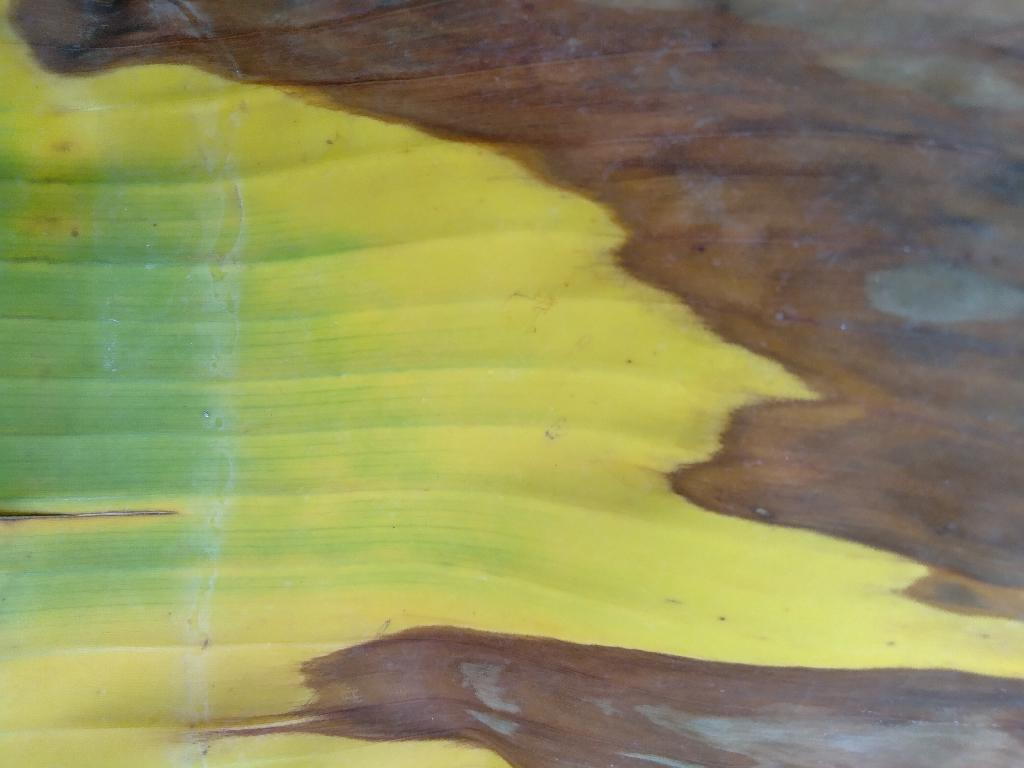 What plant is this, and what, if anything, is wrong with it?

banana, fusarium wilt race 1
